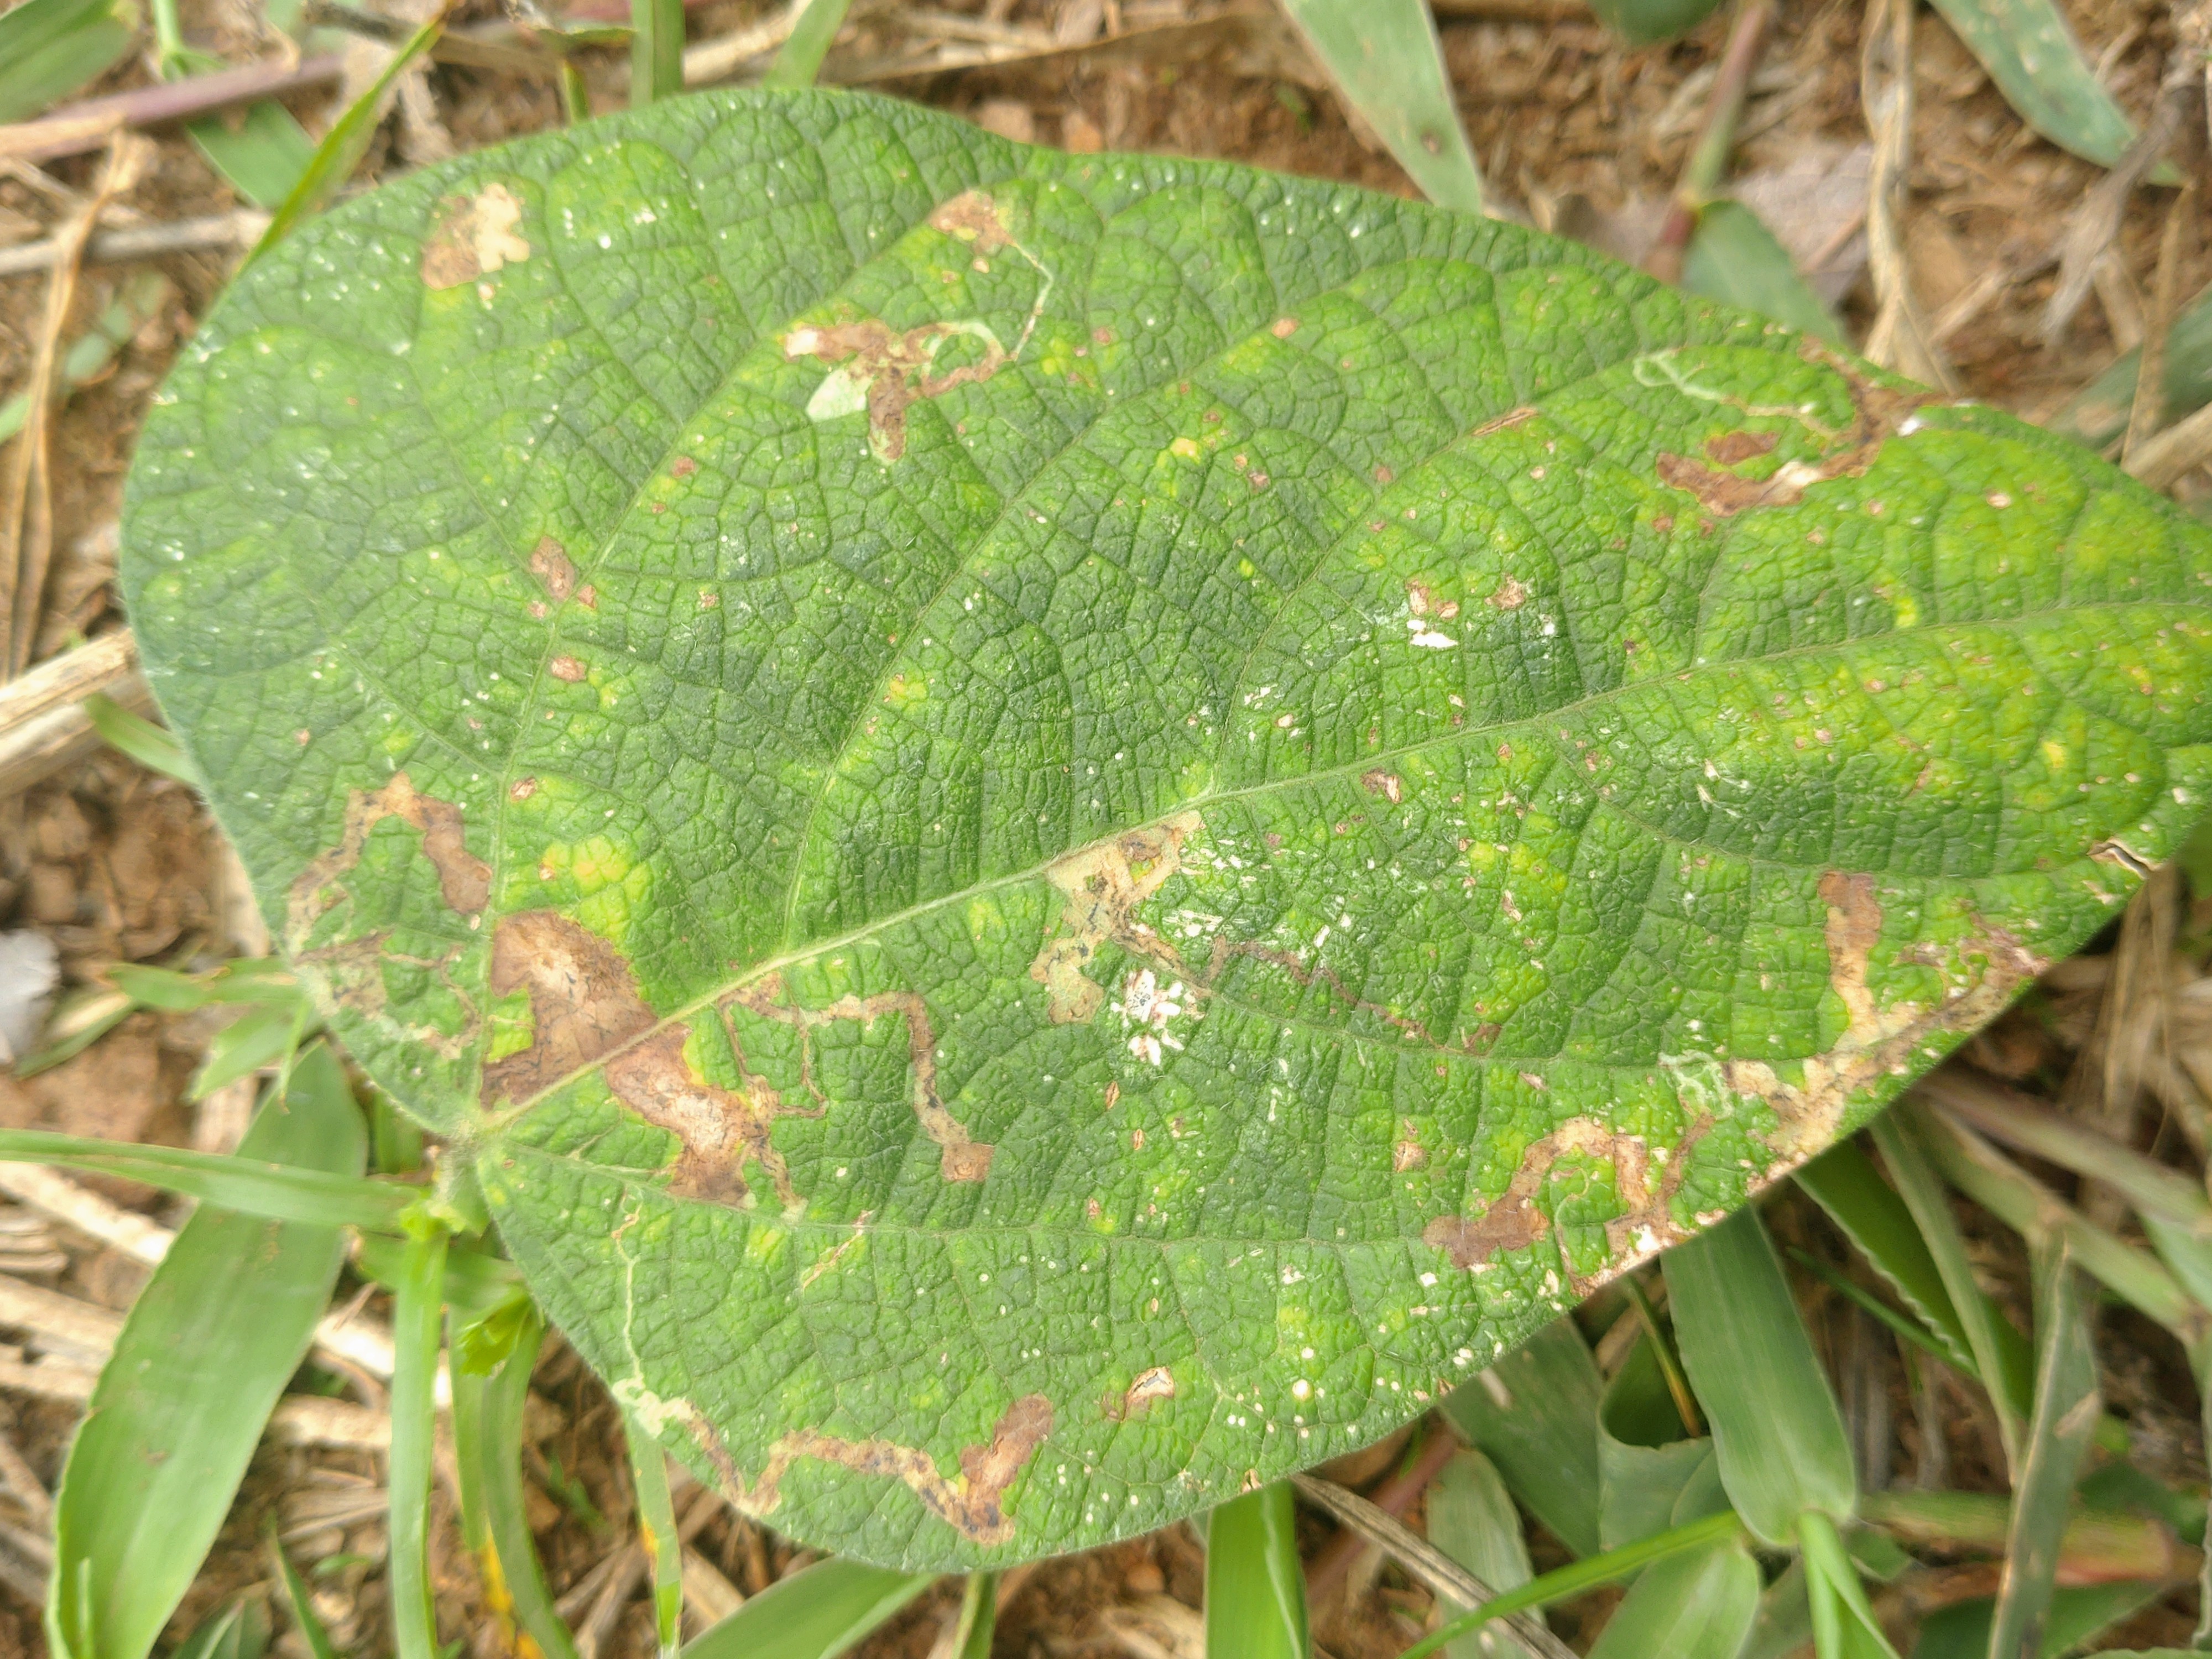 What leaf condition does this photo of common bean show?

rust
